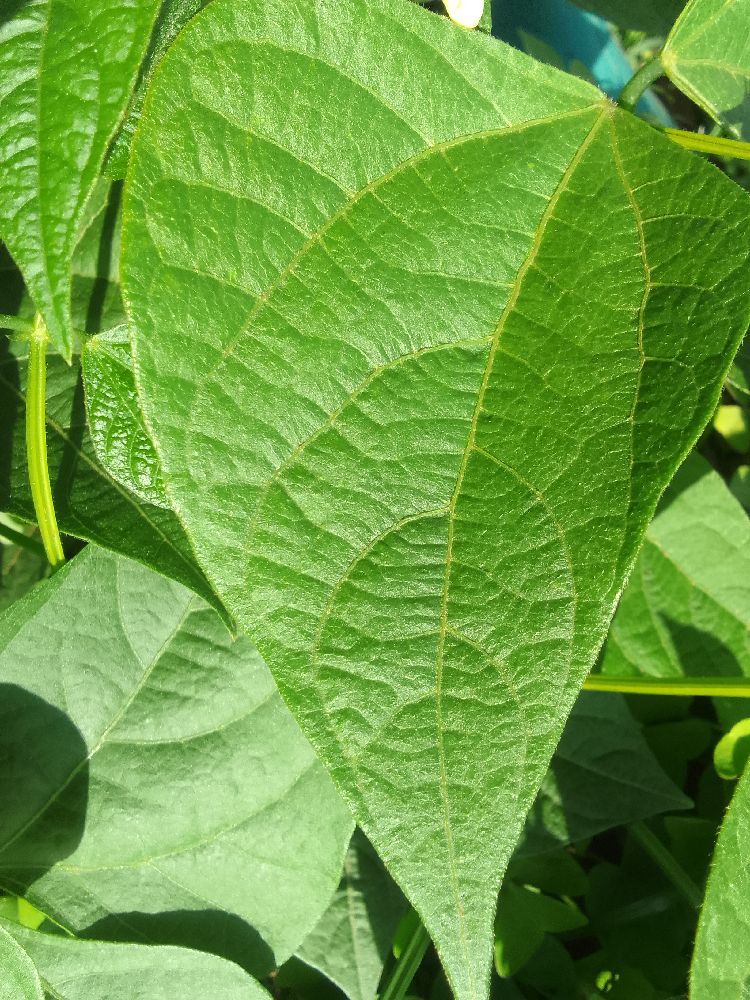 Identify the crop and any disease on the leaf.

common bean, healthy
